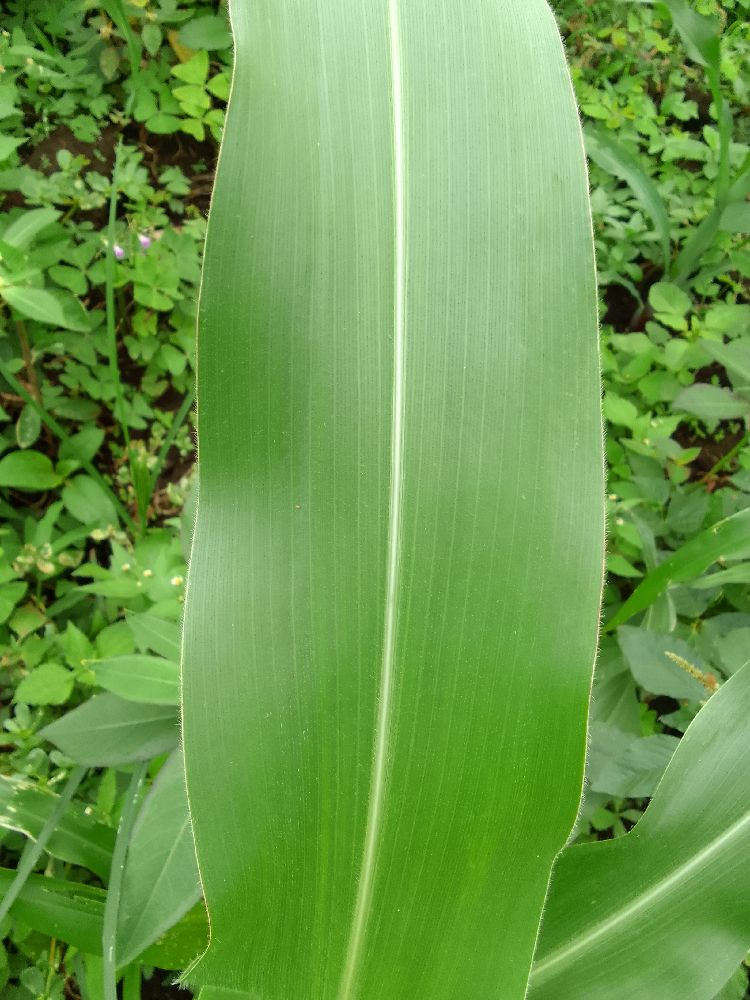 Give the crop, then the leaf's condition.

maize, healthy
